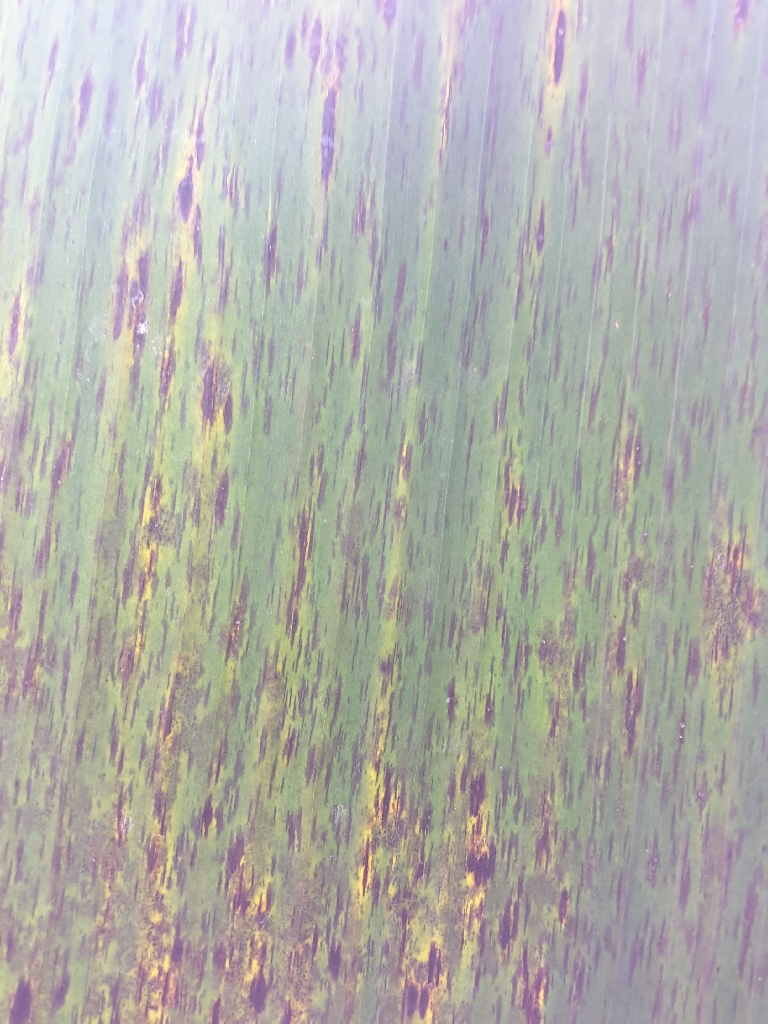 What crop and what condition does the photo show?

banana, black sigatoka
